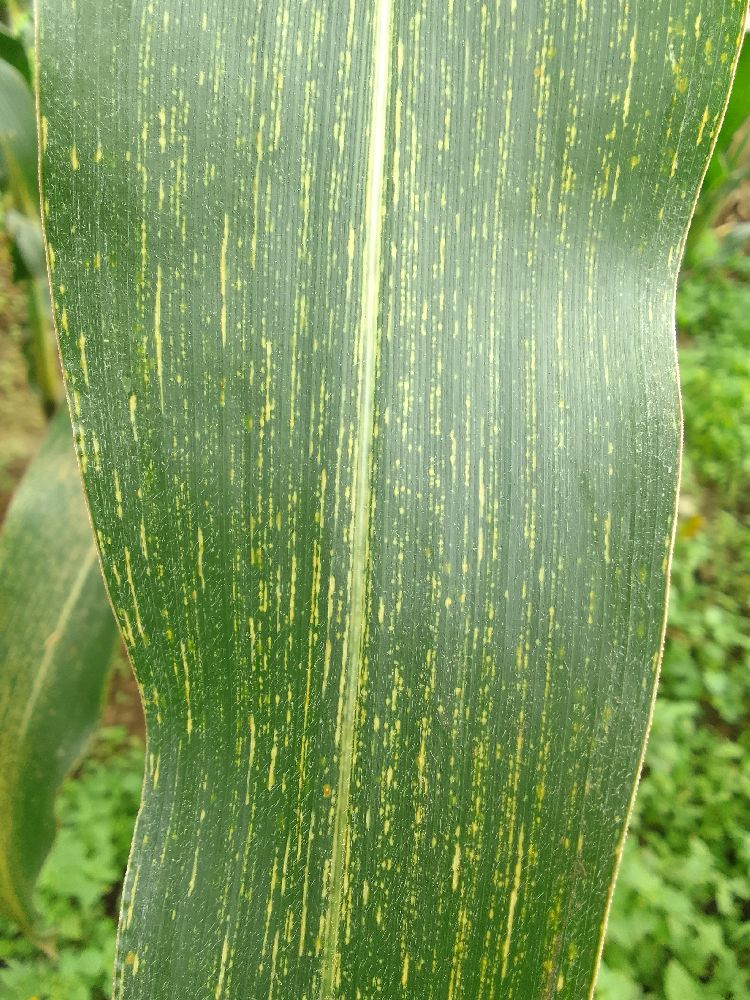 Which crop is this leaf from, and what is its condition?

maize, maize streak virus
